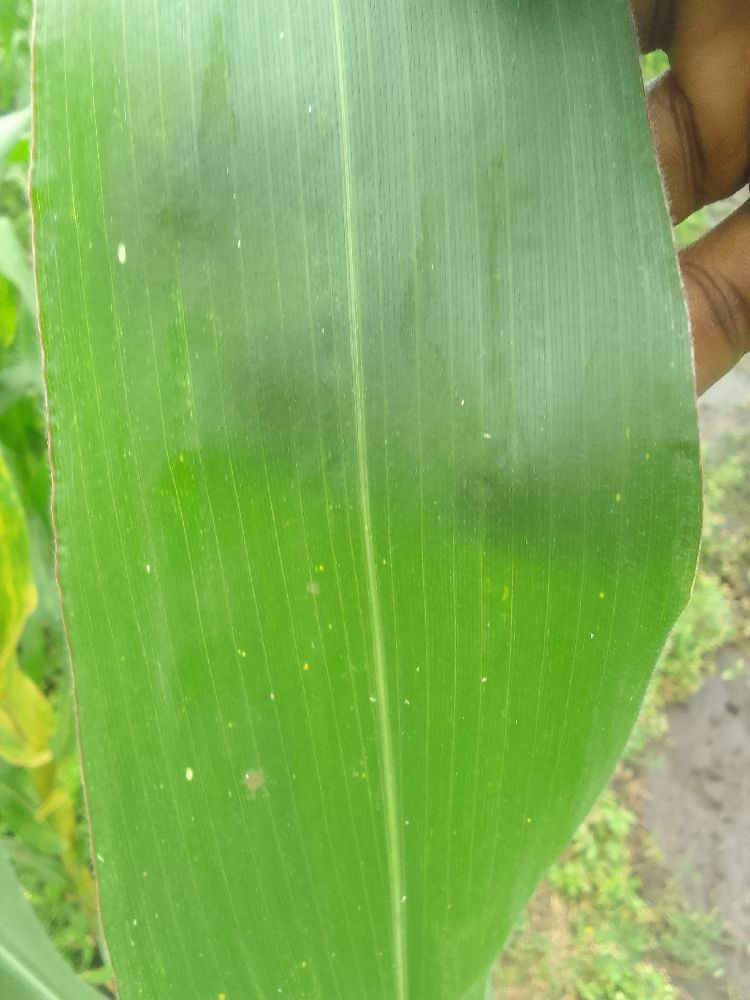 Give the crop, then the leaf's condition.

maize, healthy
